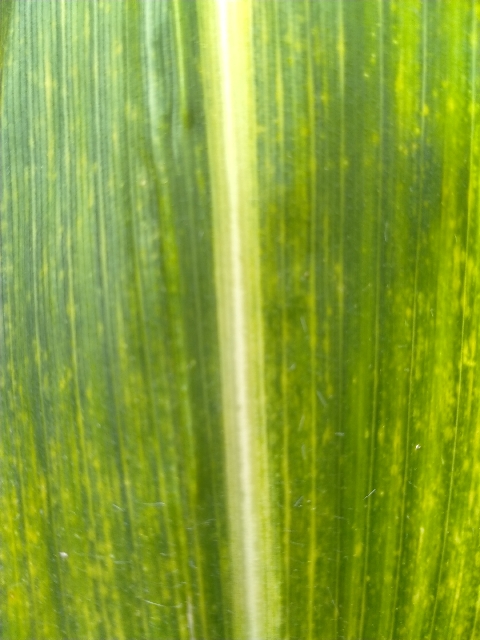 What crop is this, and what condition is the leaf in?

maize, maize lethal necrosis
